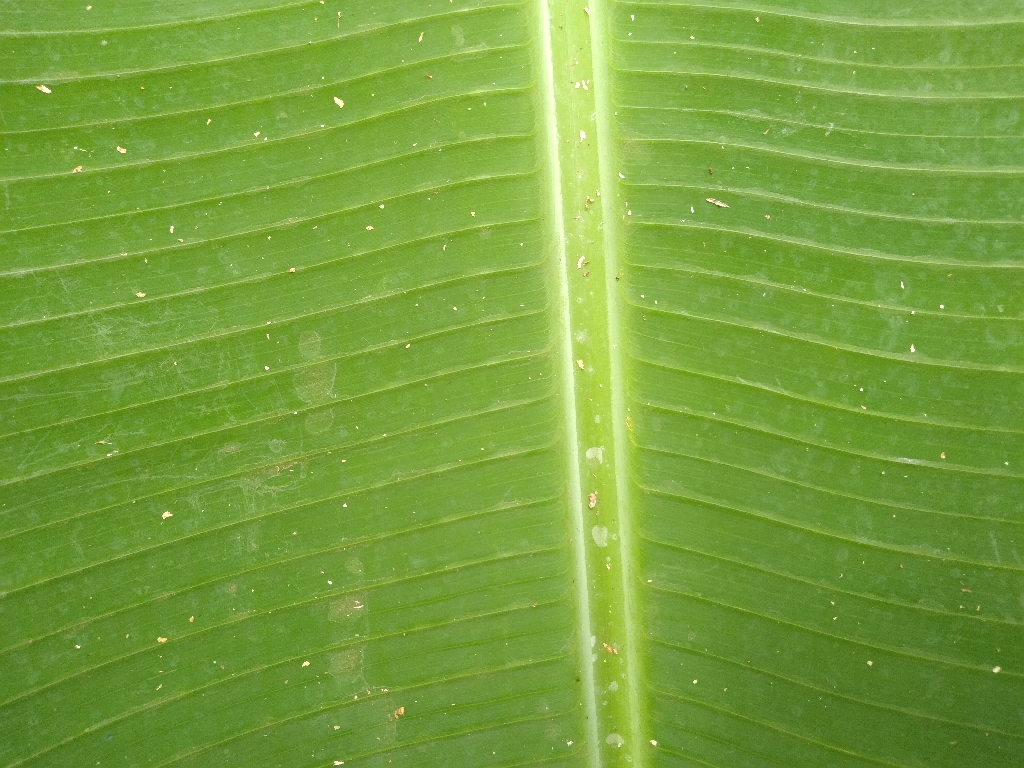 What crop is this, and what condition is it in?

banana, healthy
